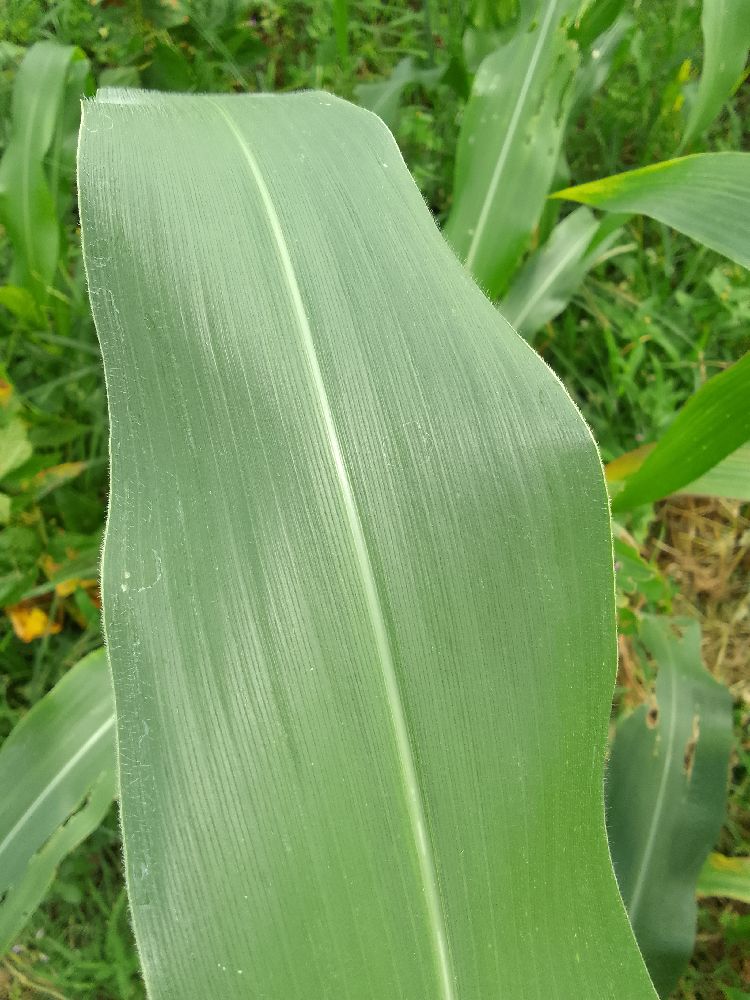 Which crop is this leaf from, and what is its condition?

maize, healthy
